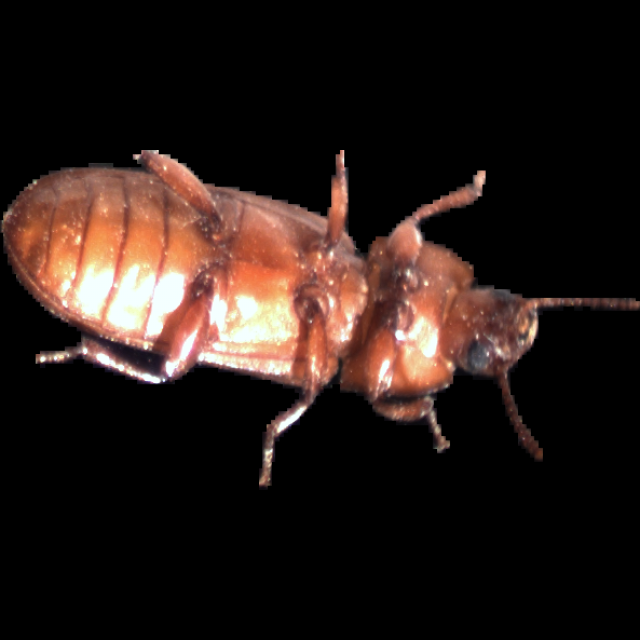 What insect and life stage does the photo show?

mealworm beetle
